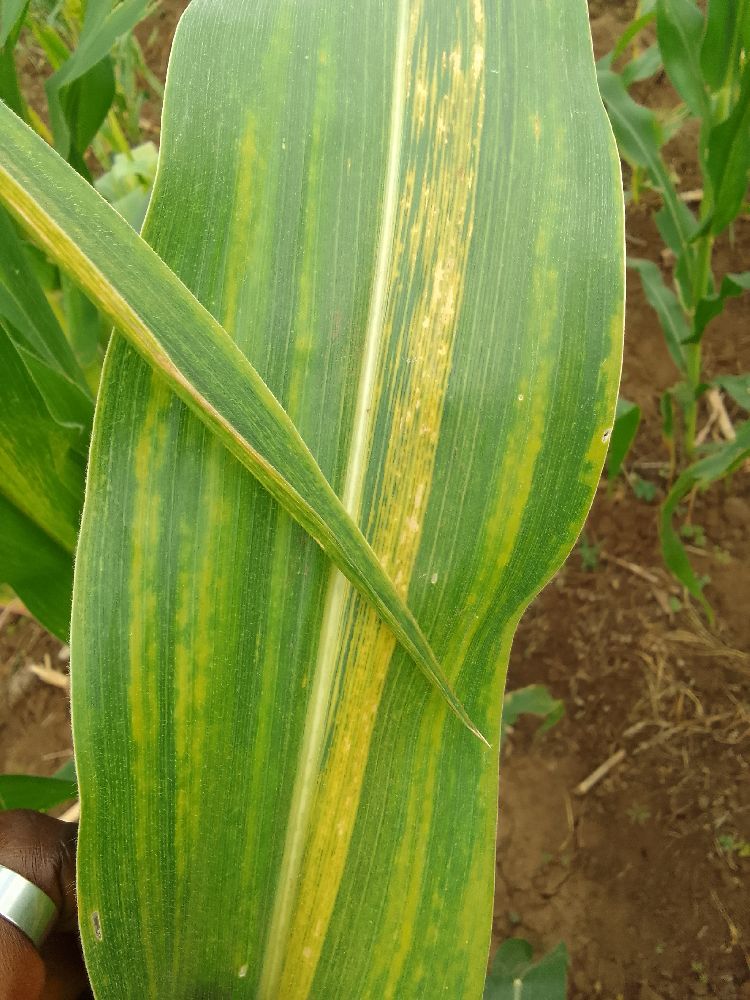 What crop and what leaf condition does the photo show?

maize, maize lethal necrosis
